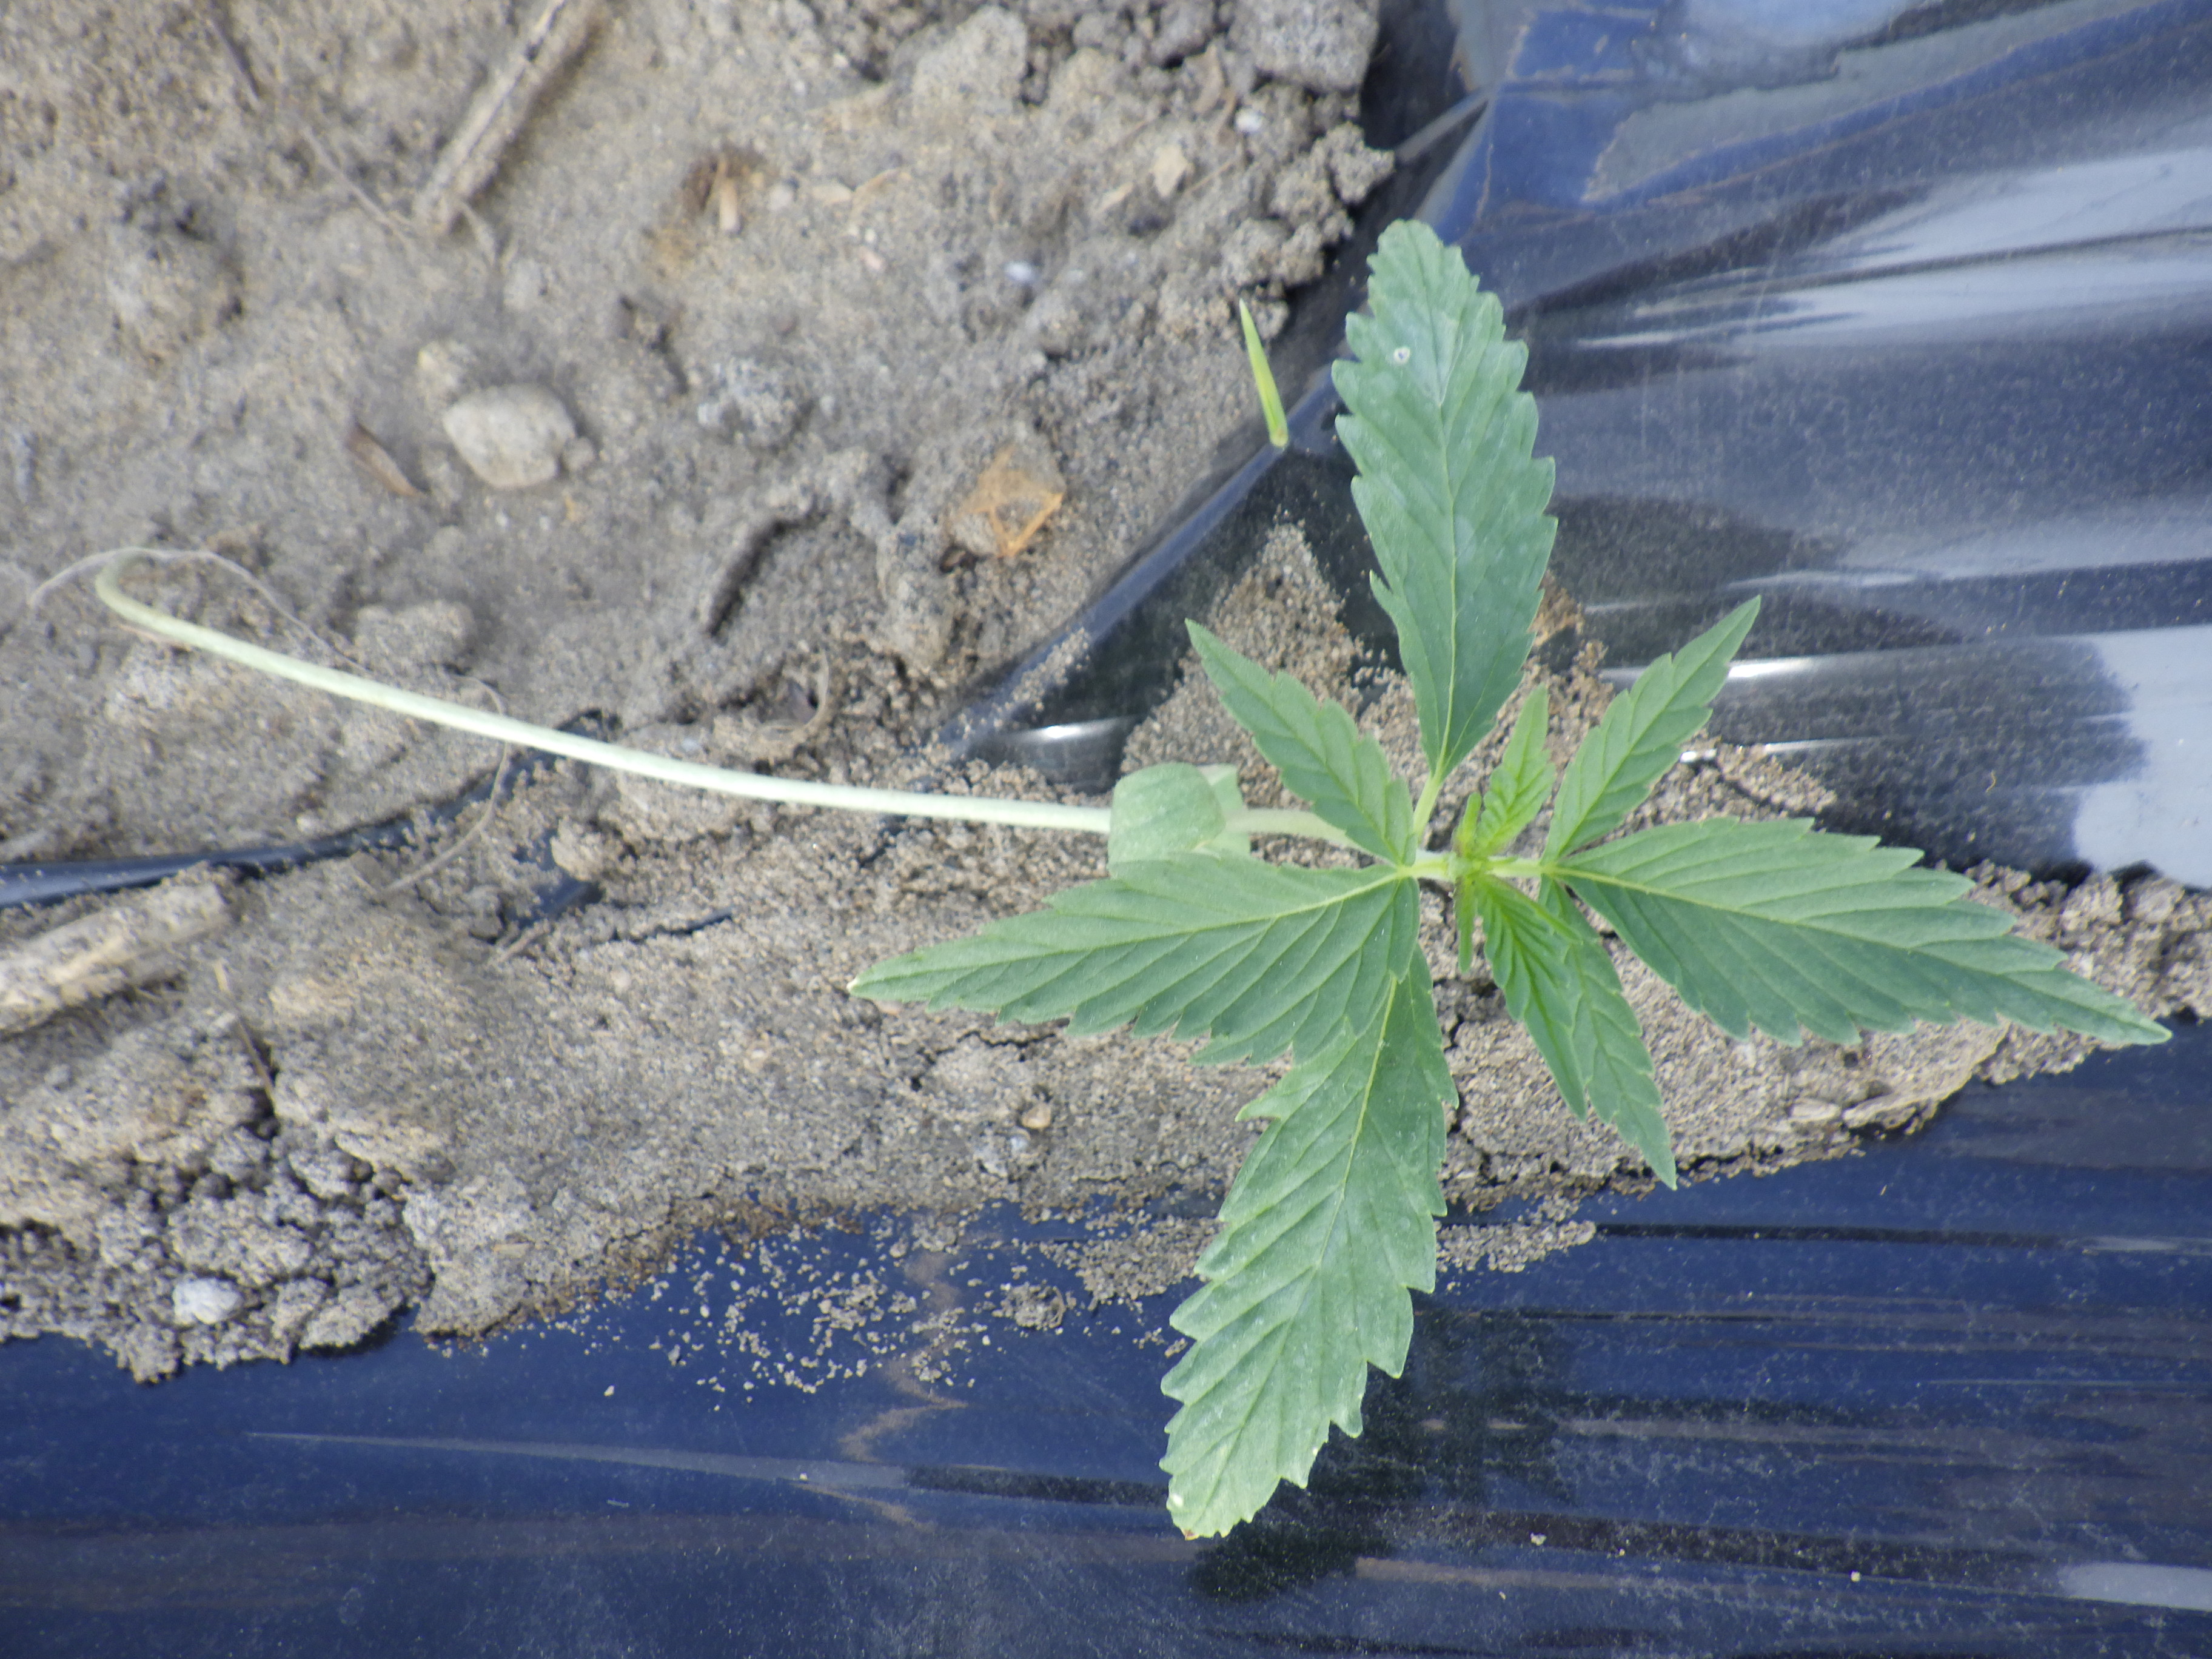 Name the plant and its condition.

hemp, healthy
